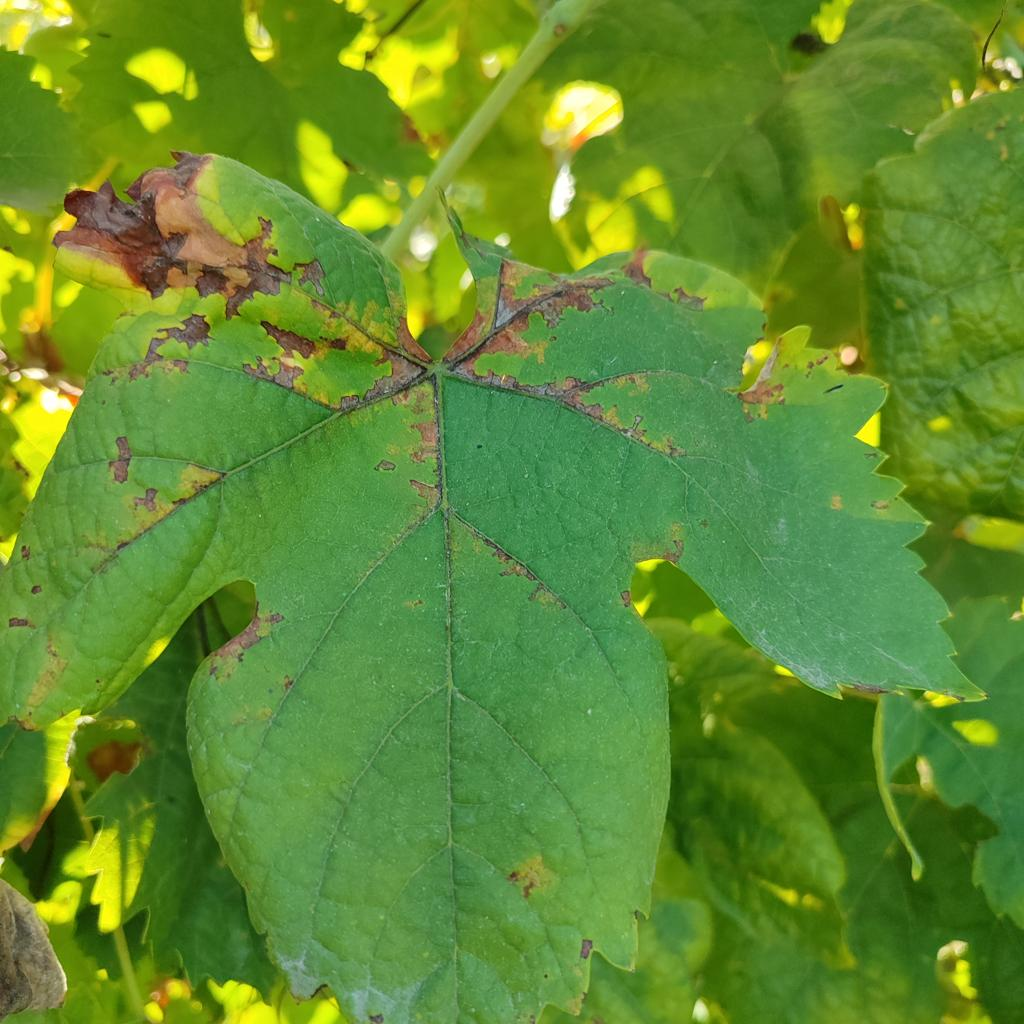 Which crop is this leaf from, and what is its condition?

grapevine, downy mildew
